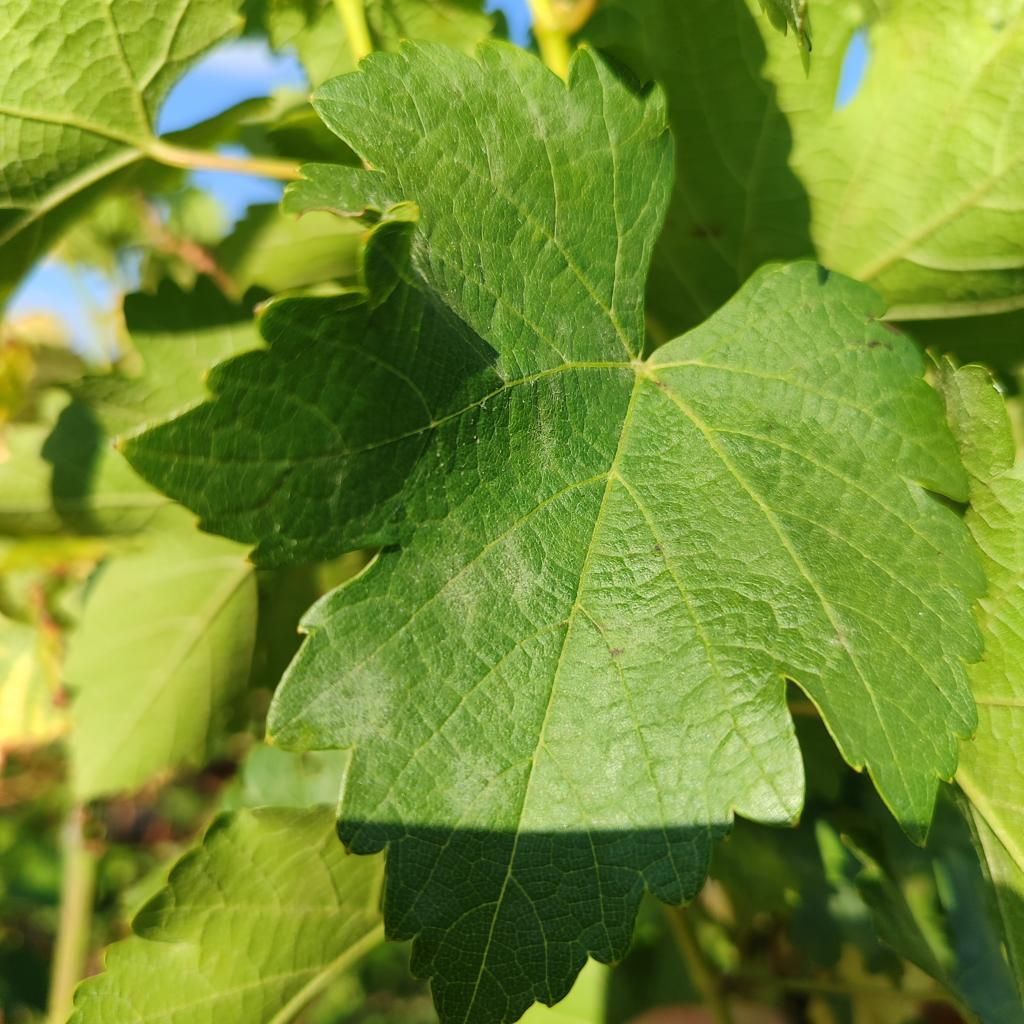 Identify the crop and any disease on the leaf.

grapevine, powdery mildew
